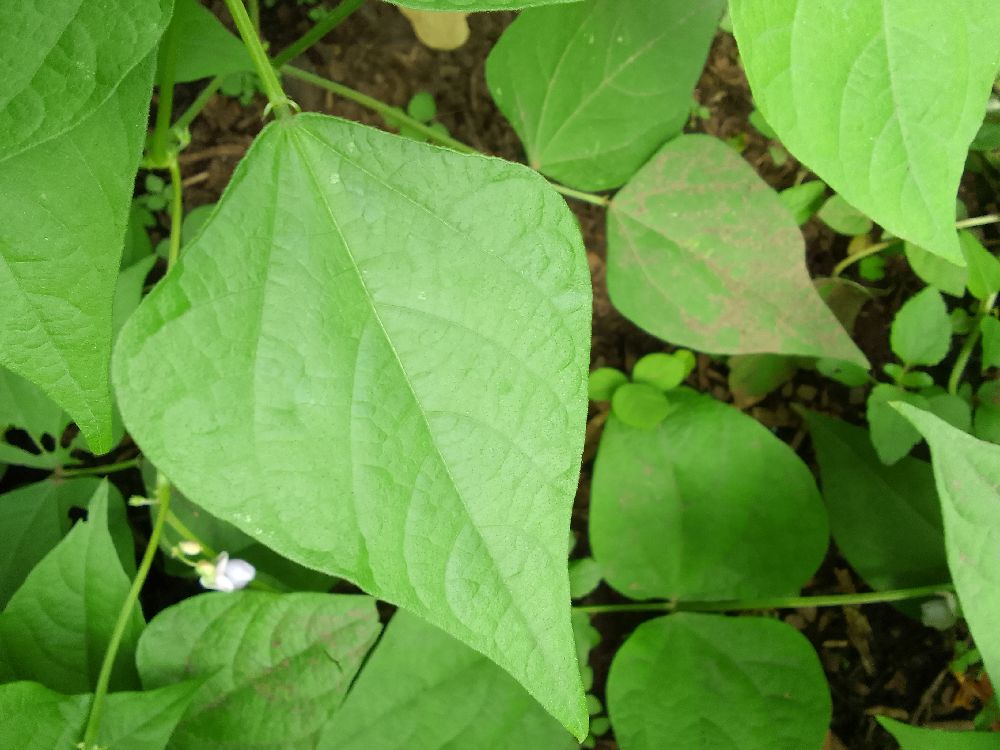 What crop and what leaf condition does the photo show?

common bean, healthy
